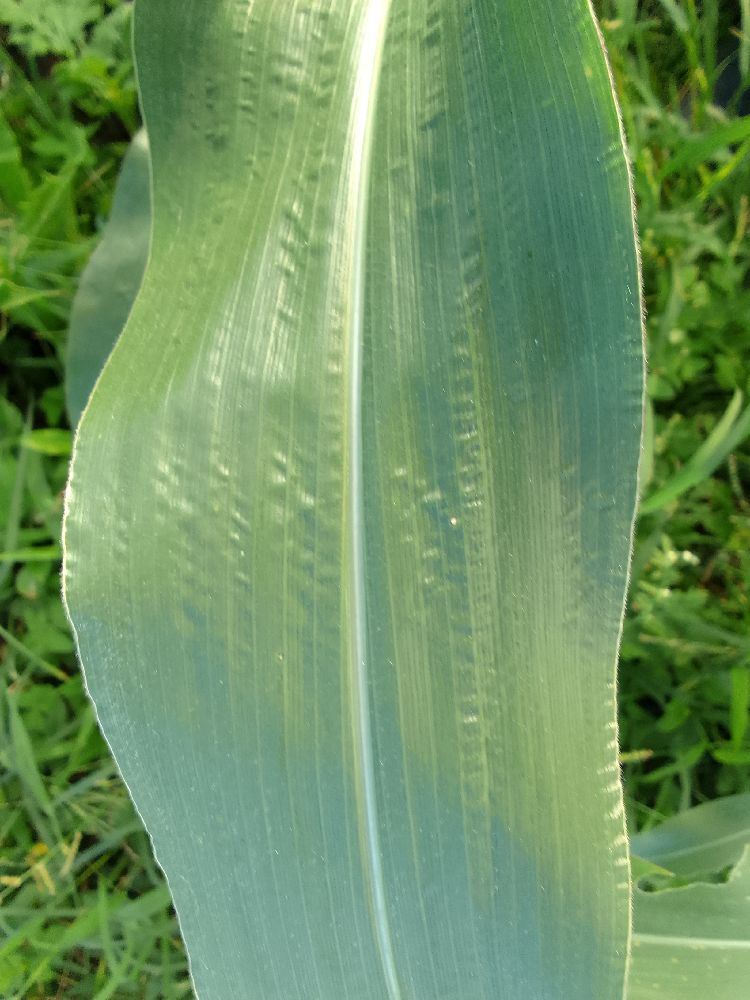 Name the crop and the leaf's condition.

maize, healthy
